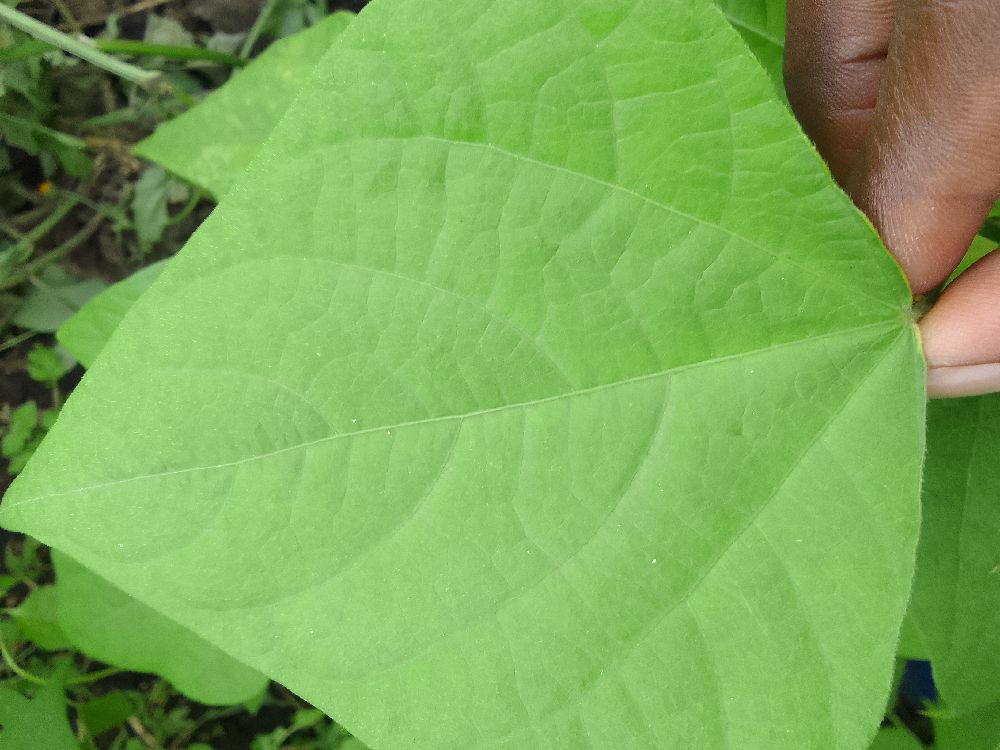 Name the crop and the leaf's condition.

common bean, healthy
